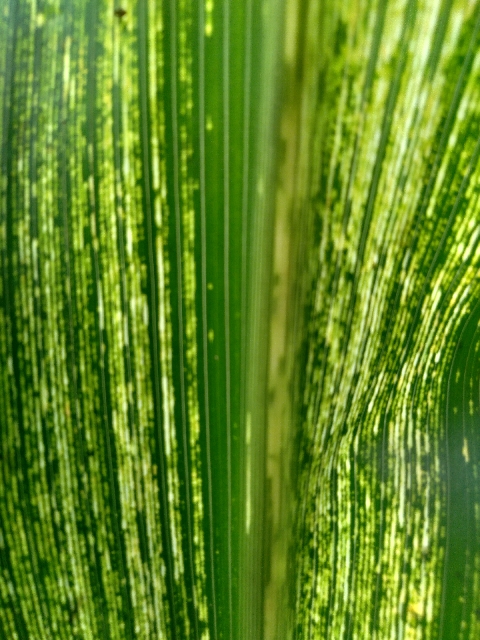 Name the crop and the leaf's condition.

maize, maize streak virus
